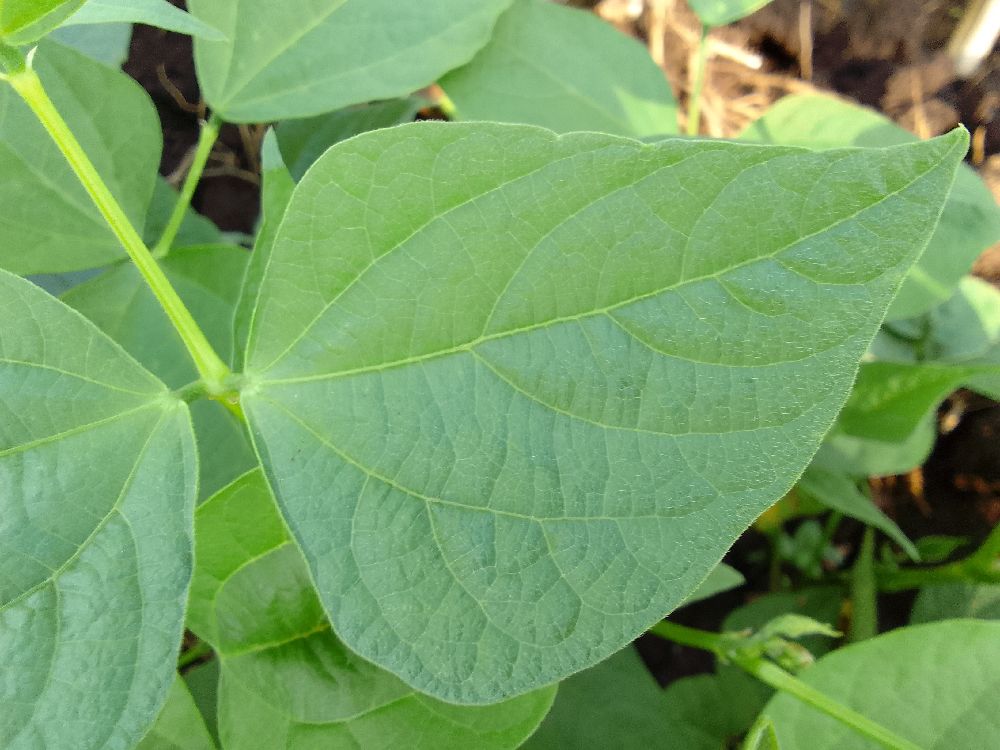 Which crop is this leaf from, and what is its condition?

common bean, healthy
